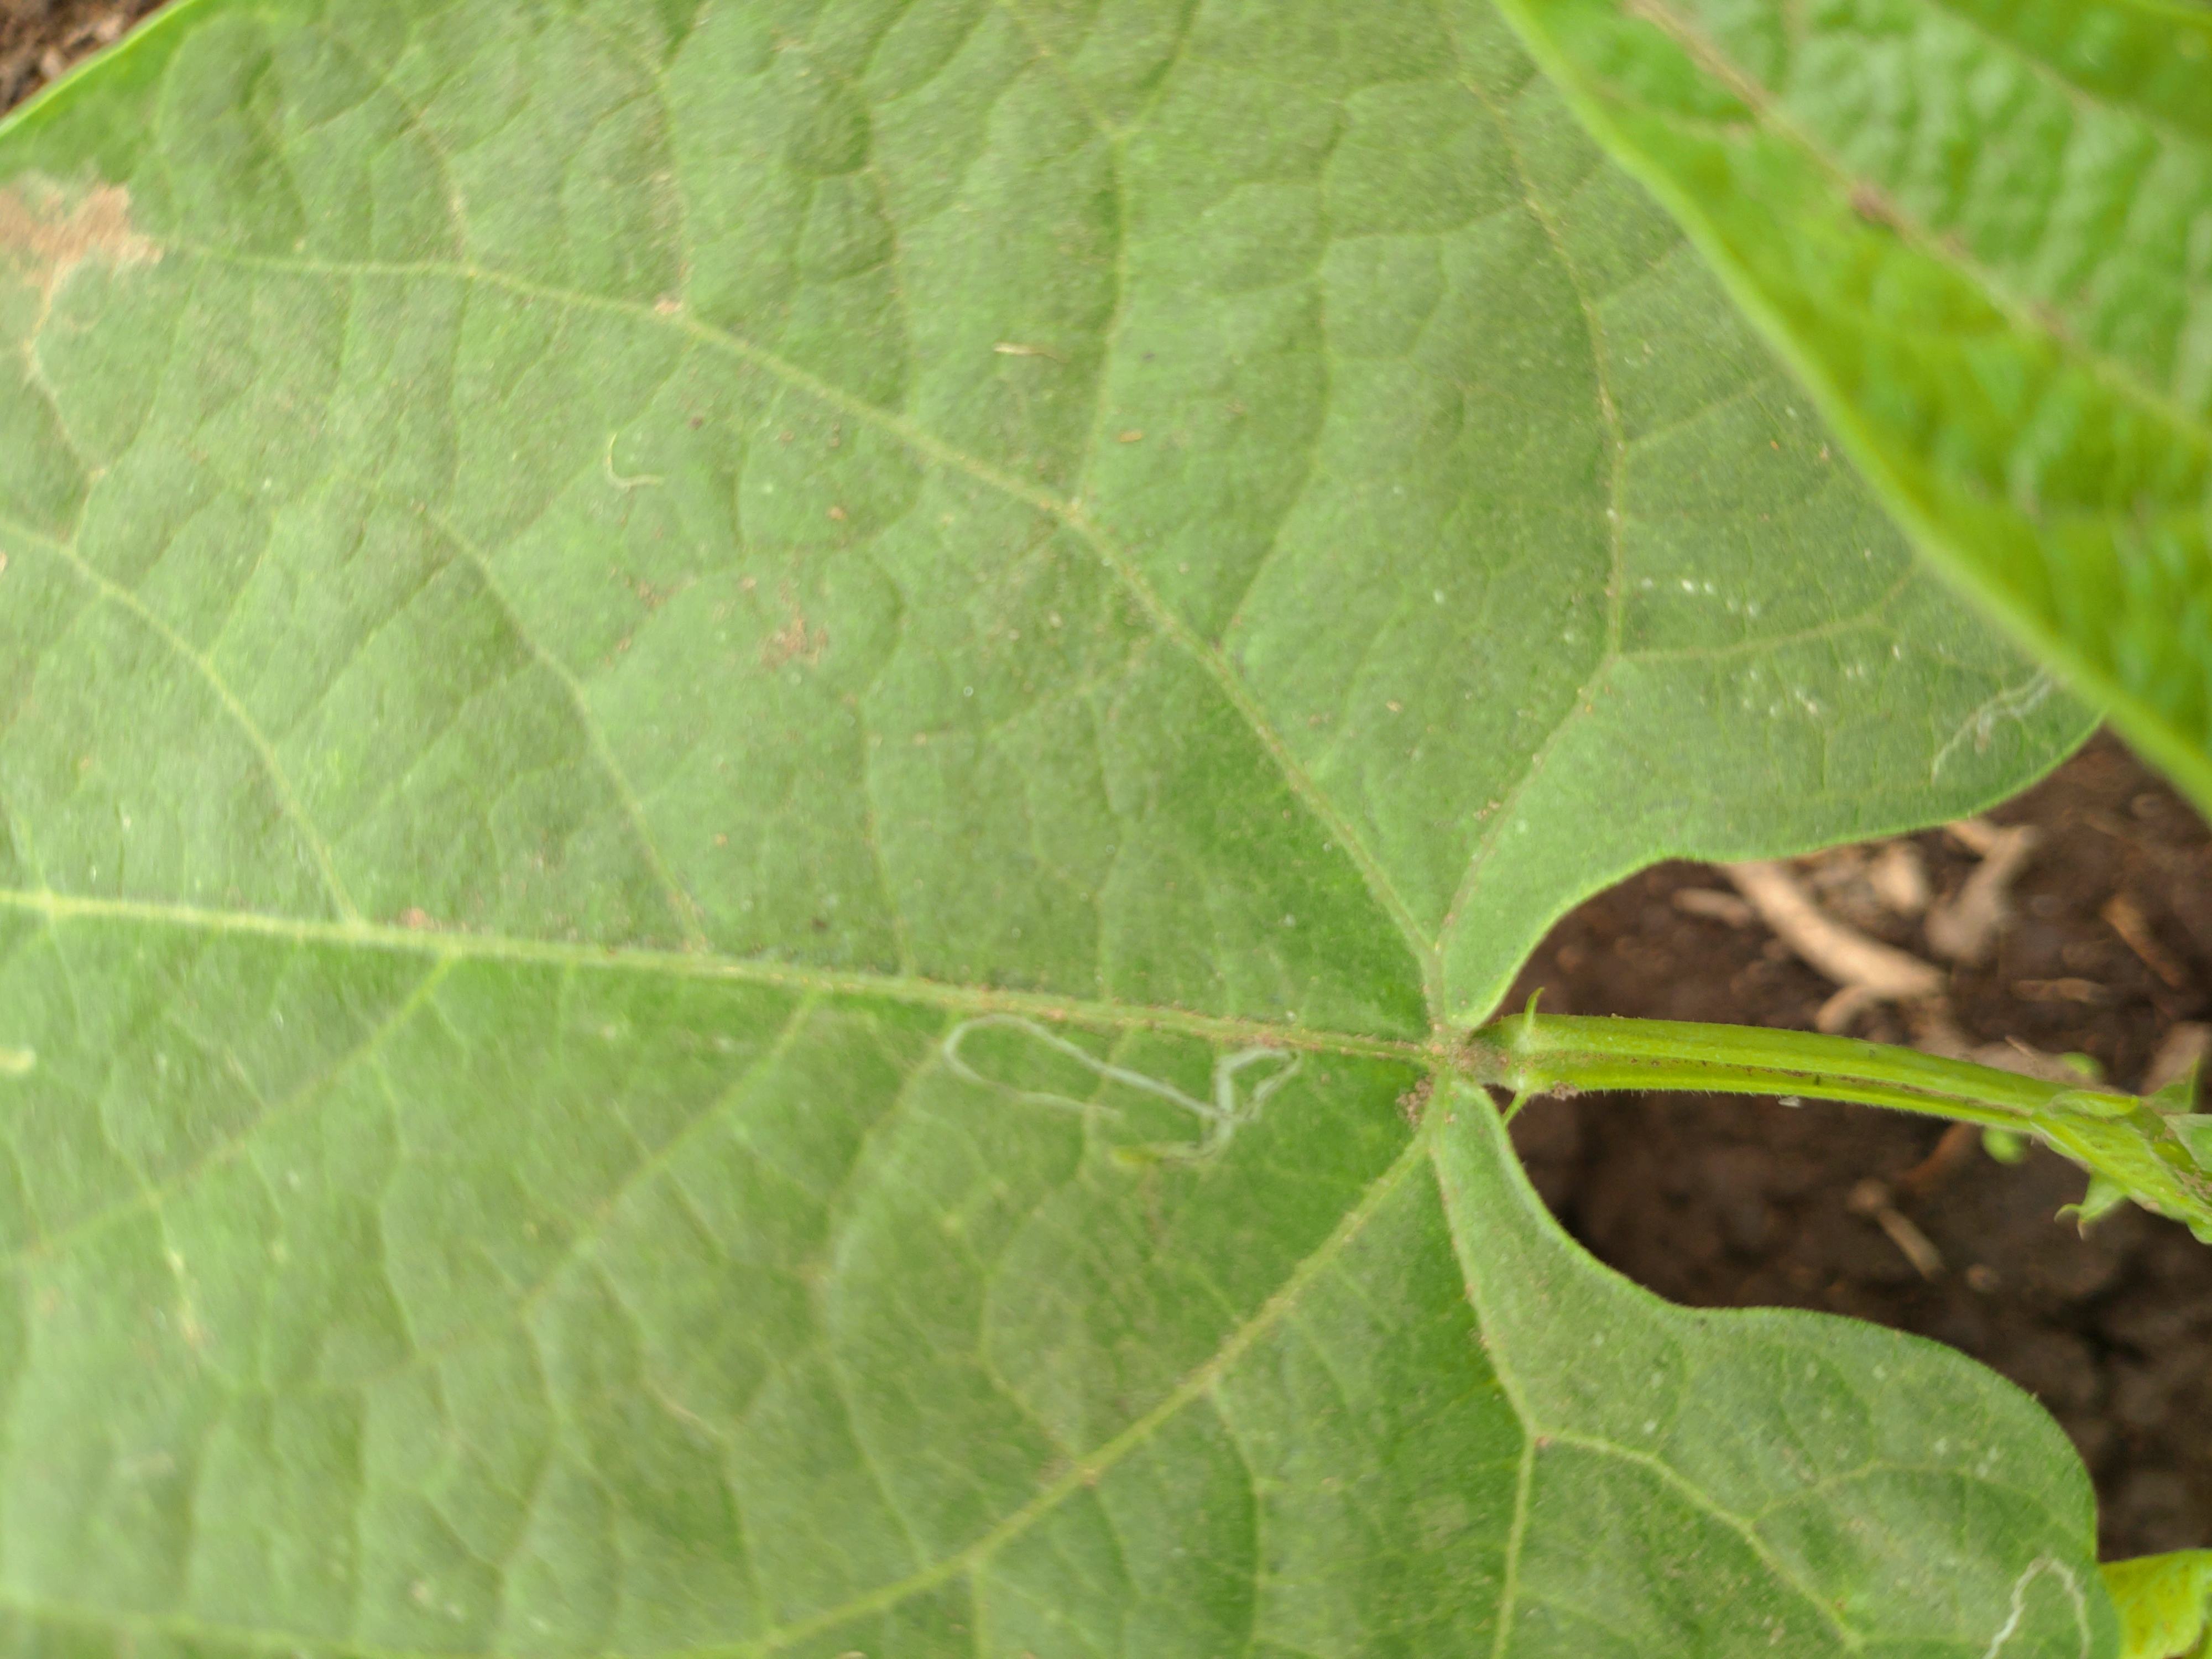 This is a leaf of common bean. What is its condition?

healthy
